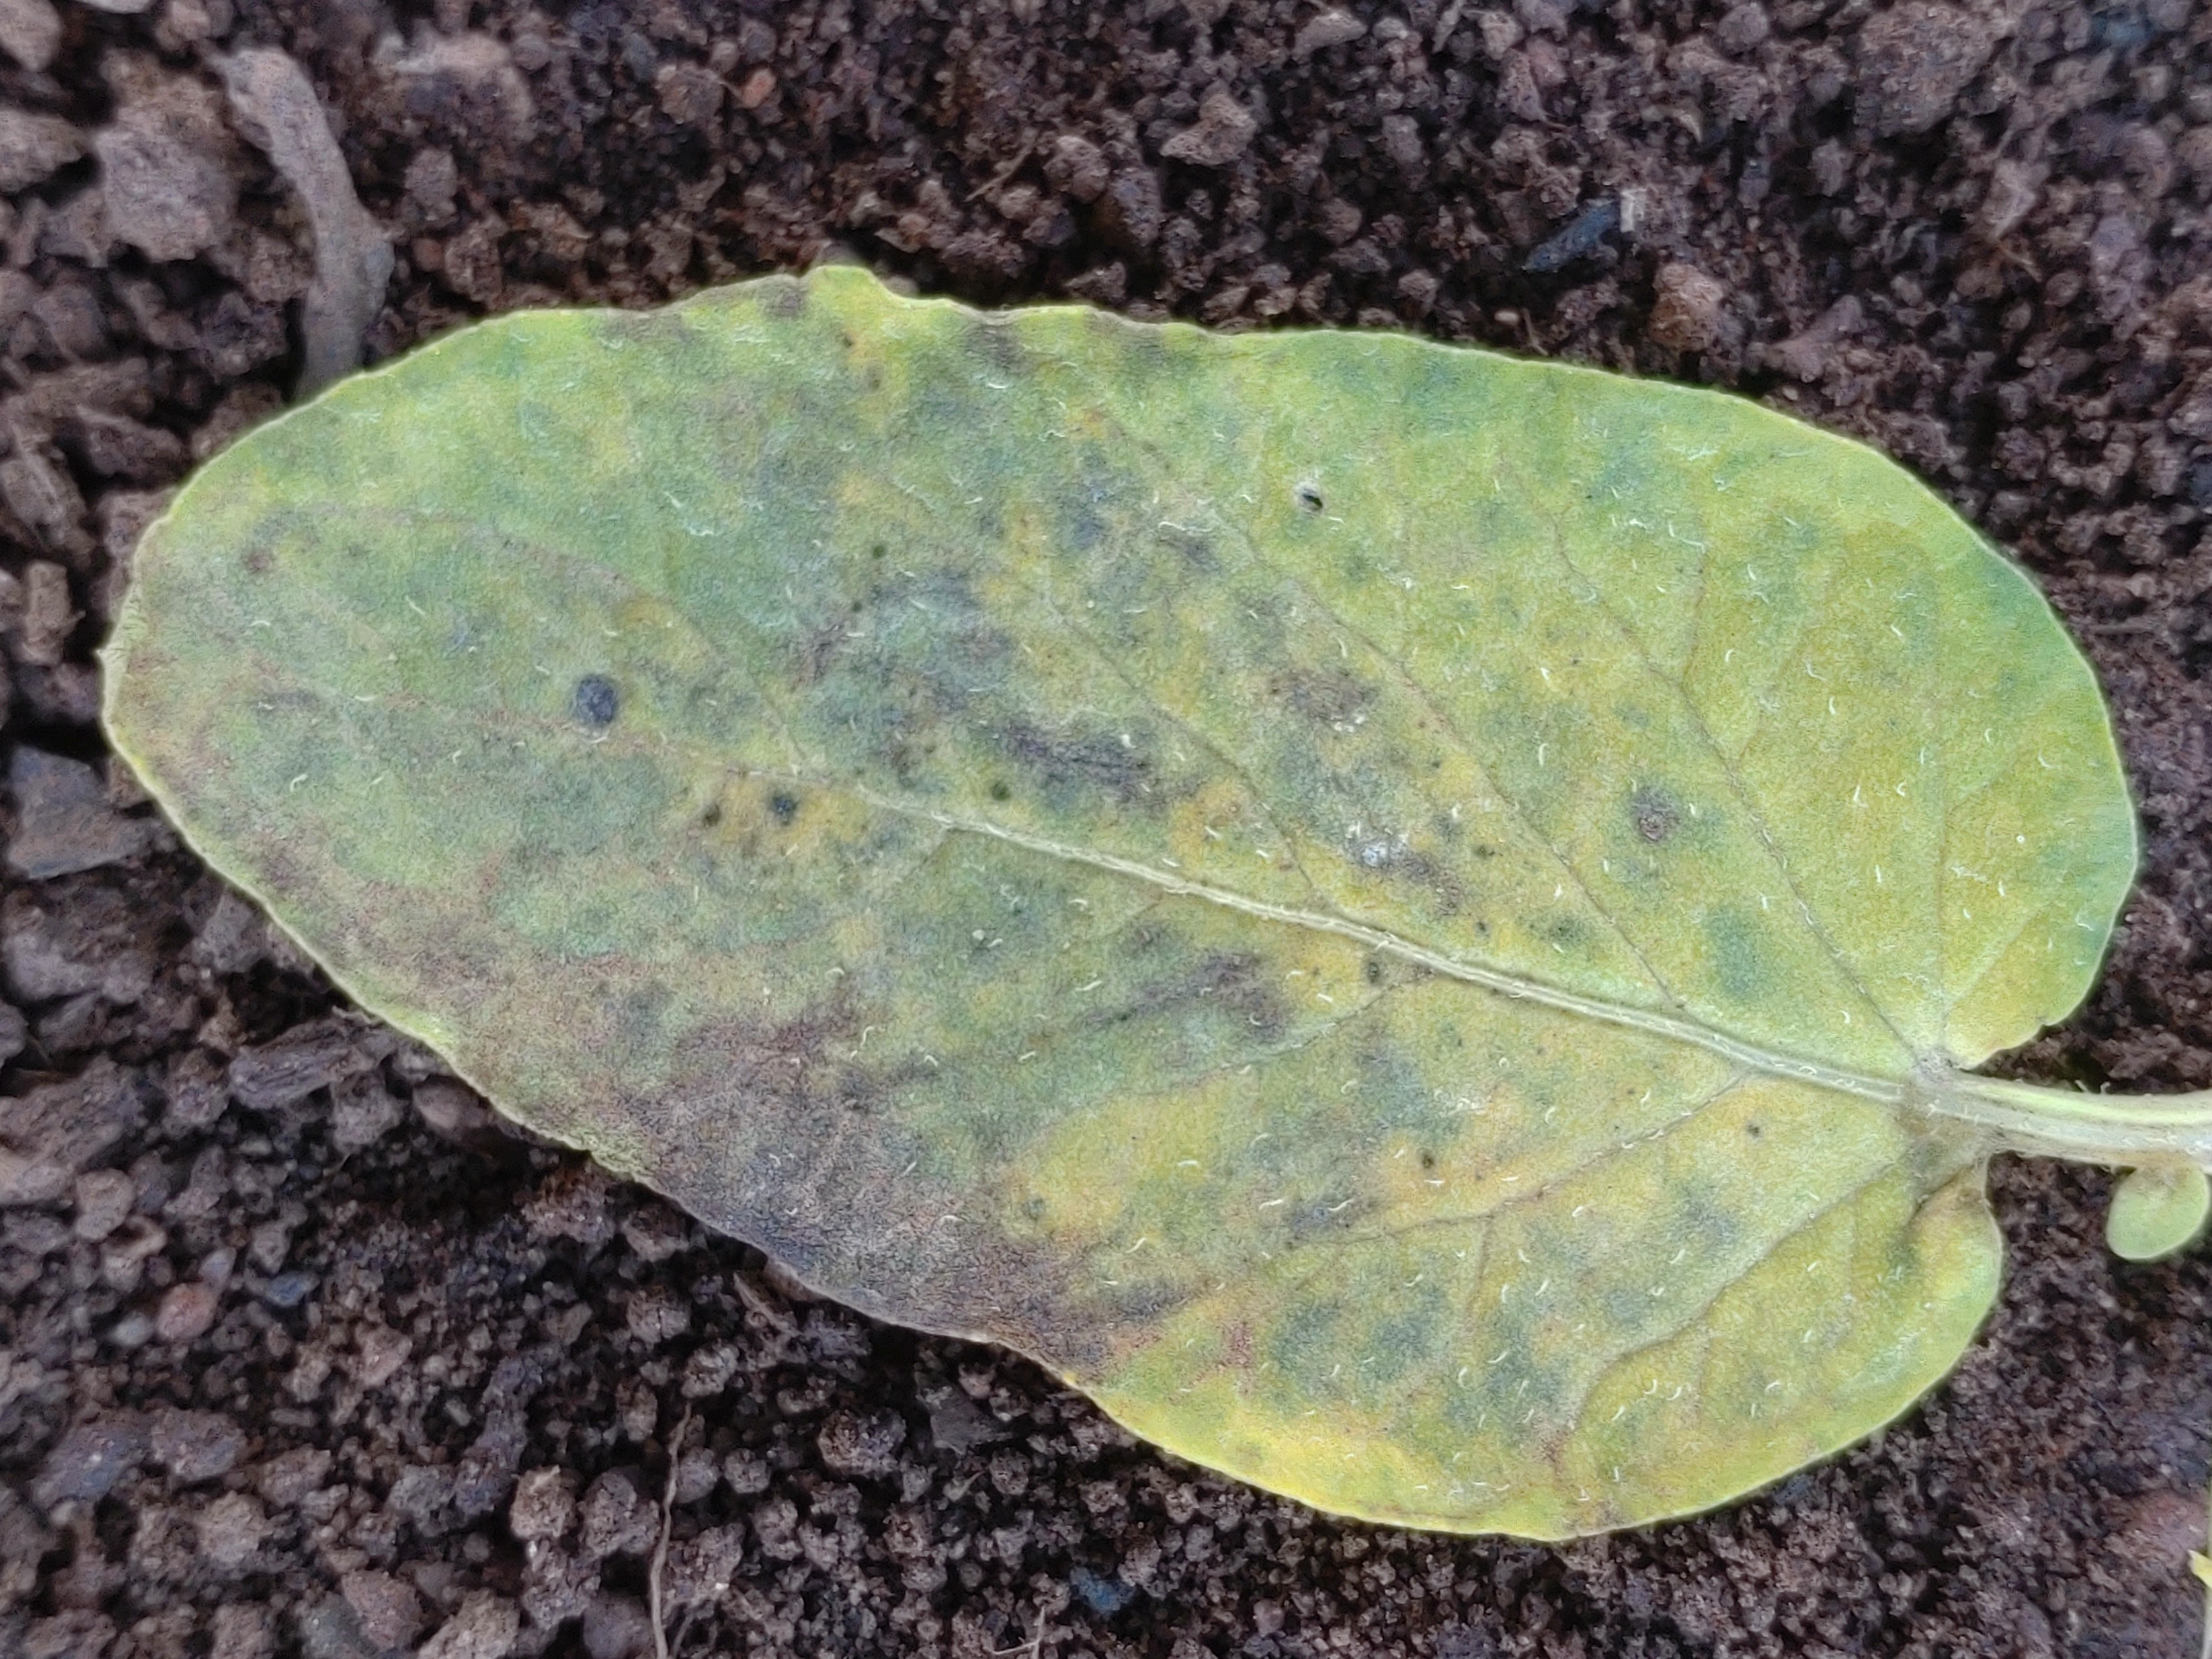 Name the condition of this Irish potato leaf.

late blight
